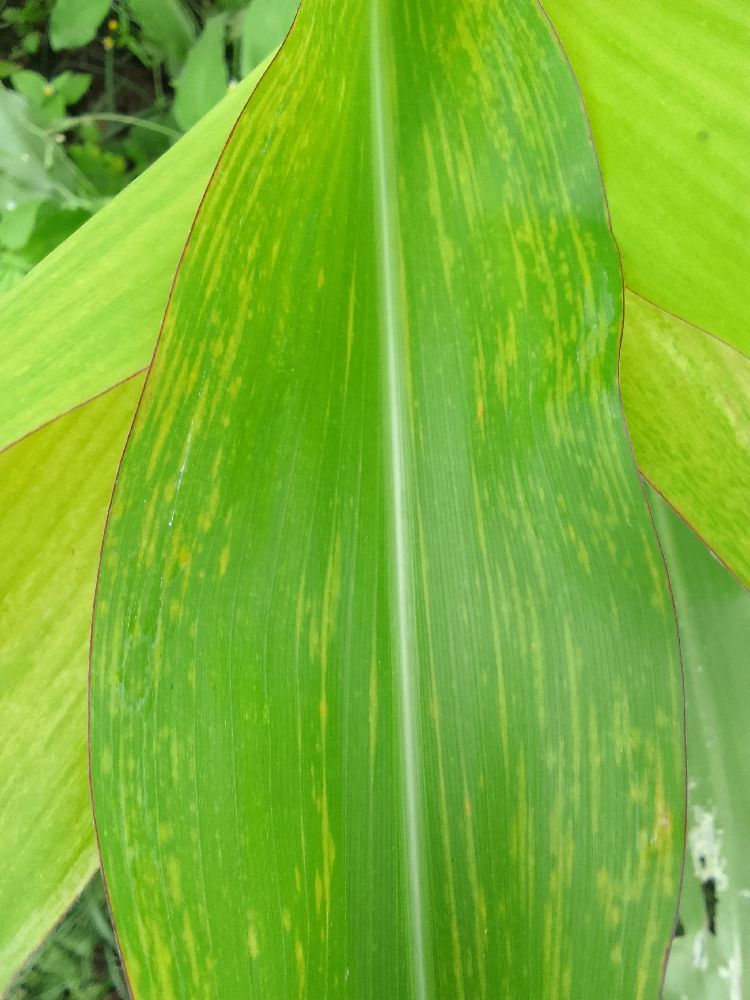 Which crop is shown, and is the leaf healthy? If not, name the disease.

maize, maize lethal necrosis
